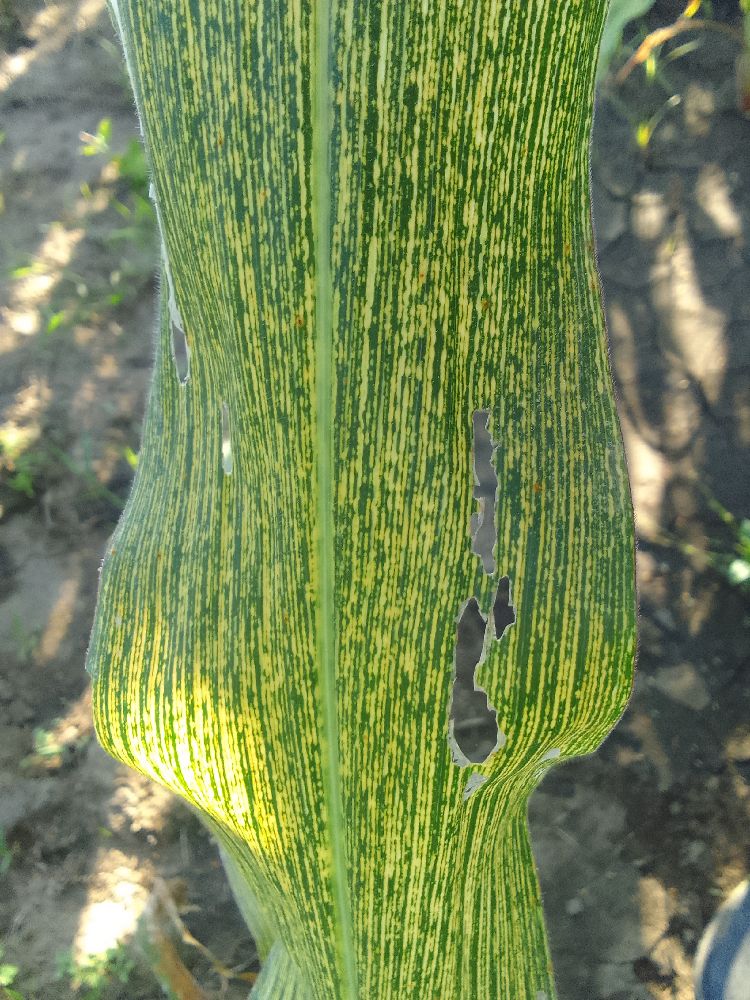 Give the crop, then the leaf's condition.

maize, maize streak virus
